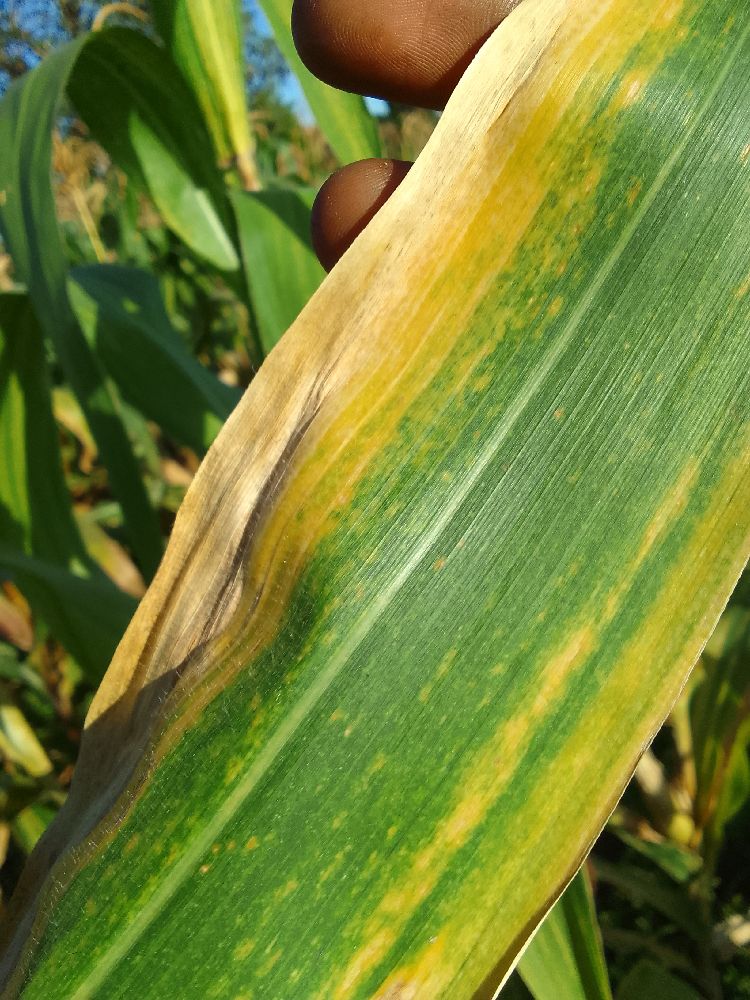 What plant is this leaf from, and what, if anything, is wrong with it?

maize, maize lethal necrosis
